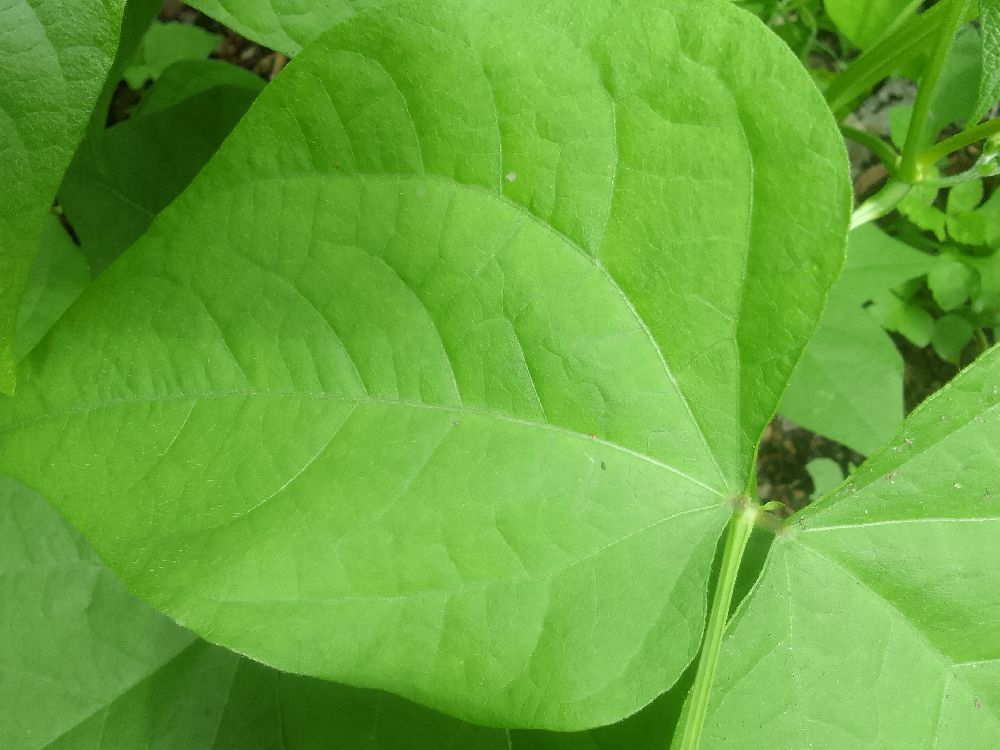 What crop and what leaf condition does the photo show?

common bean, healthy
